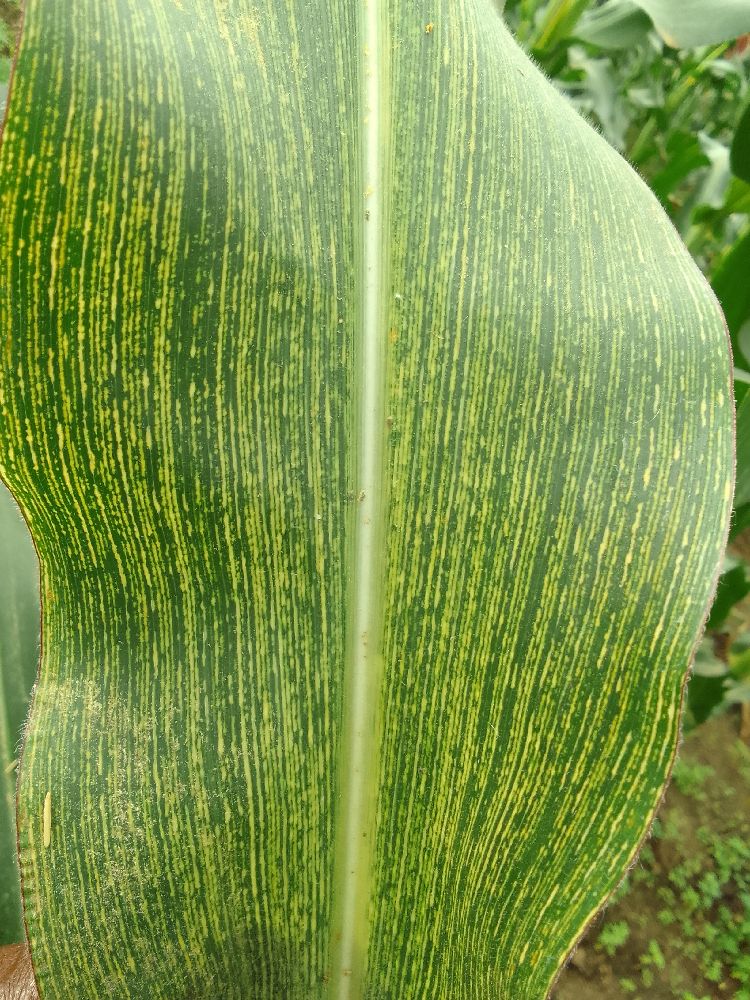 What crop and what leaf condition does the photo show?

maize, maize streak virus
